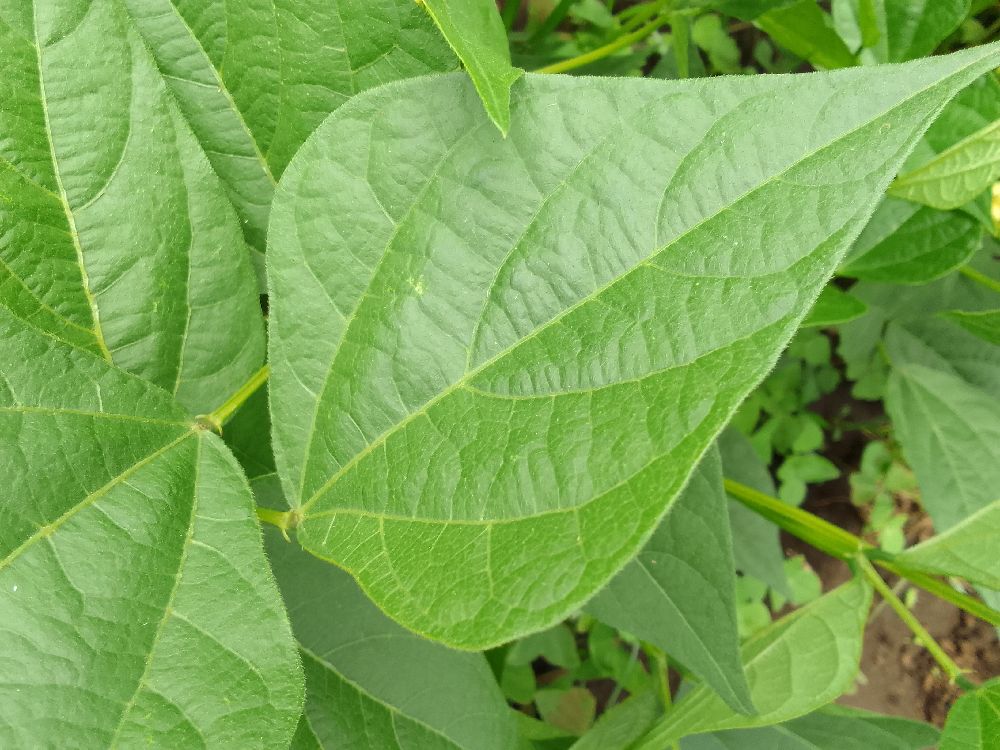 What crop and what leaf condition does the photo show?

common bean, healthy
